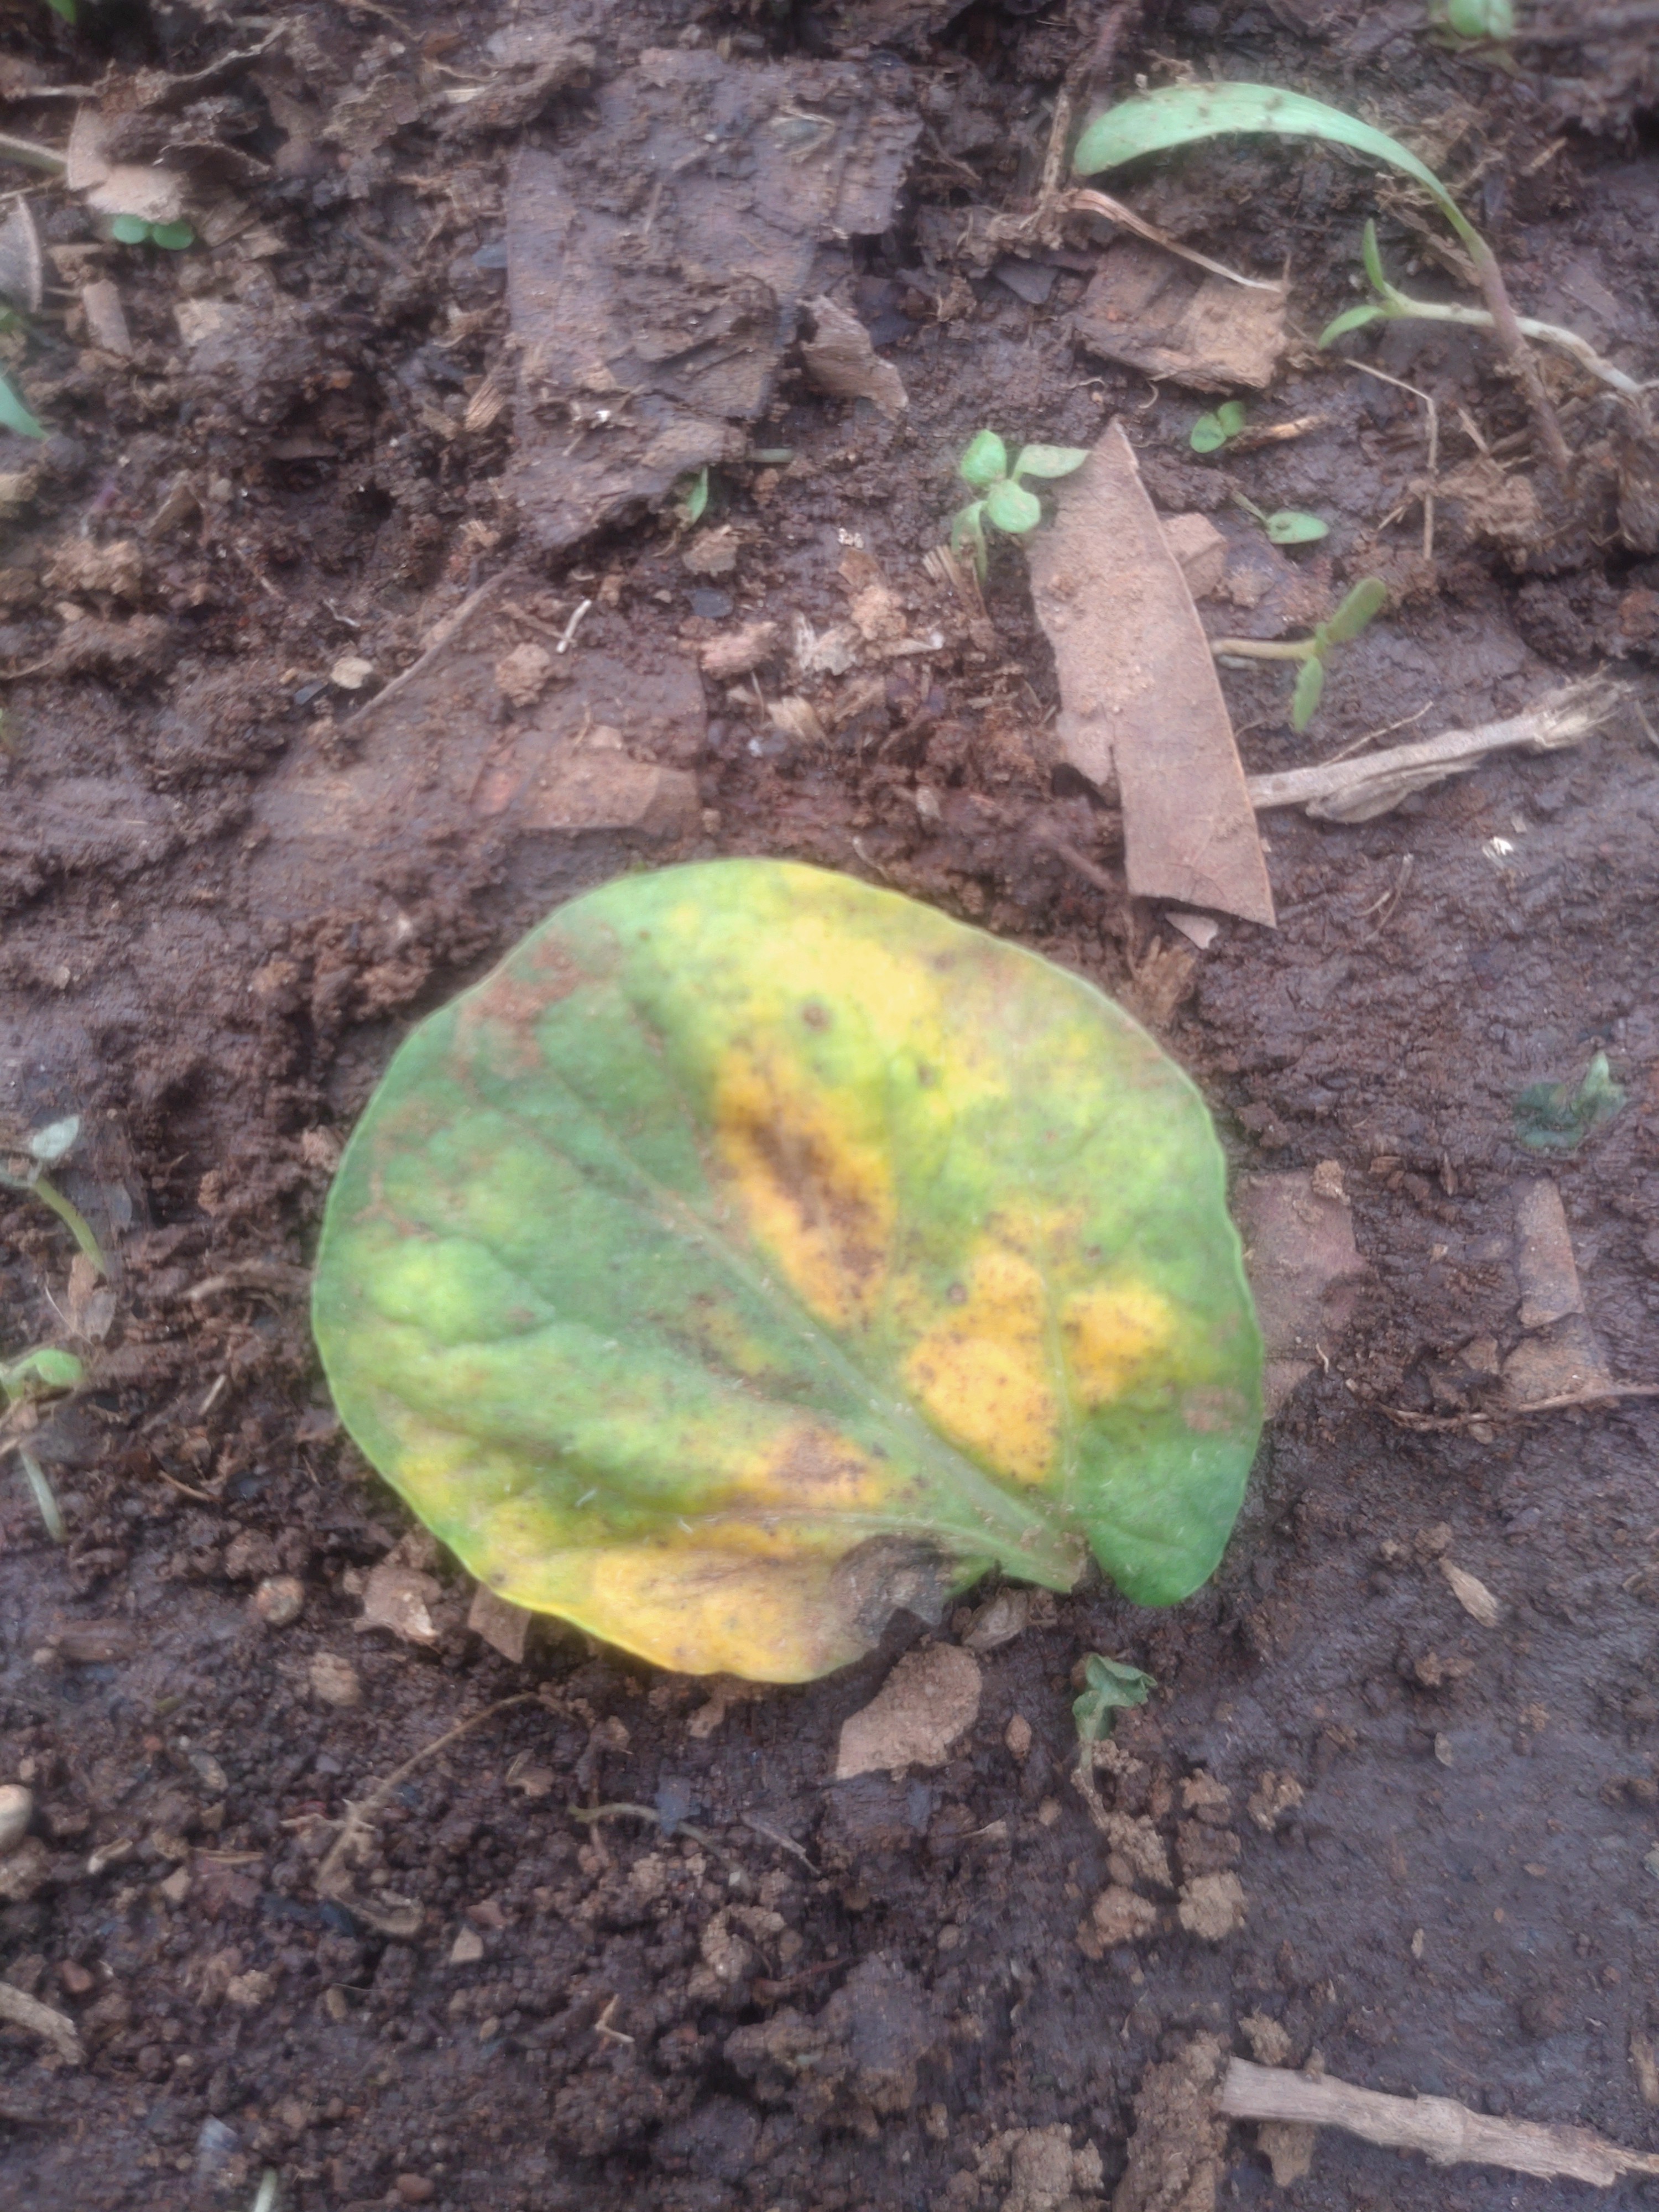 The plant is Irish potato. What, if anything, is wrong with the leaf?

late blight
